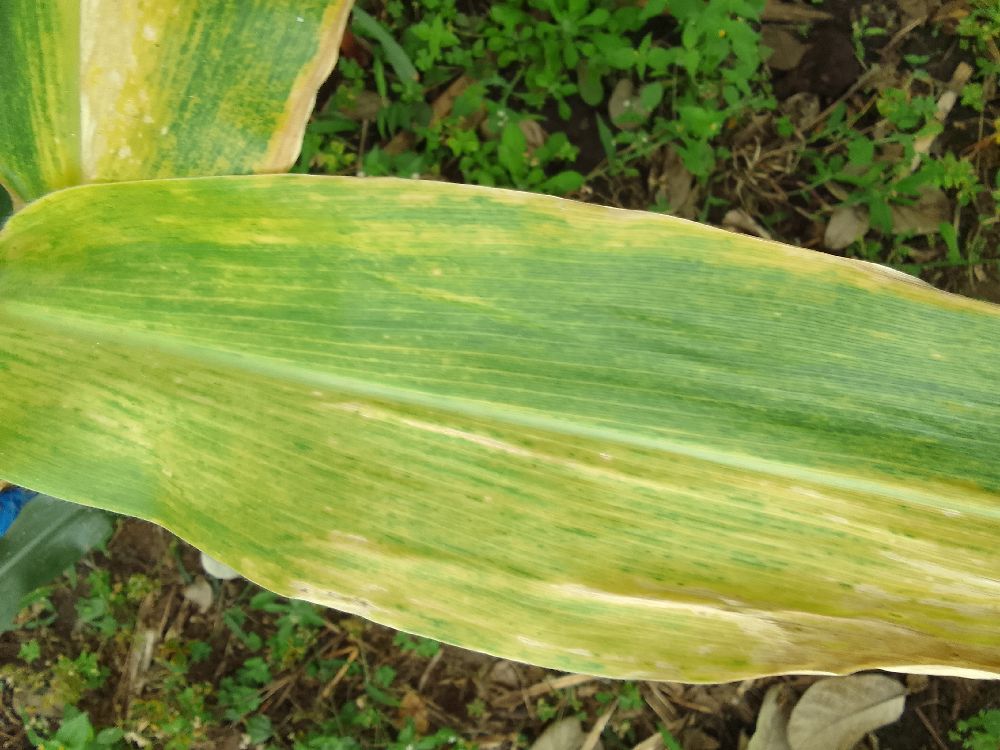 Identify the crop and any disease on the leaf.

maize, maize lethal necrosis
